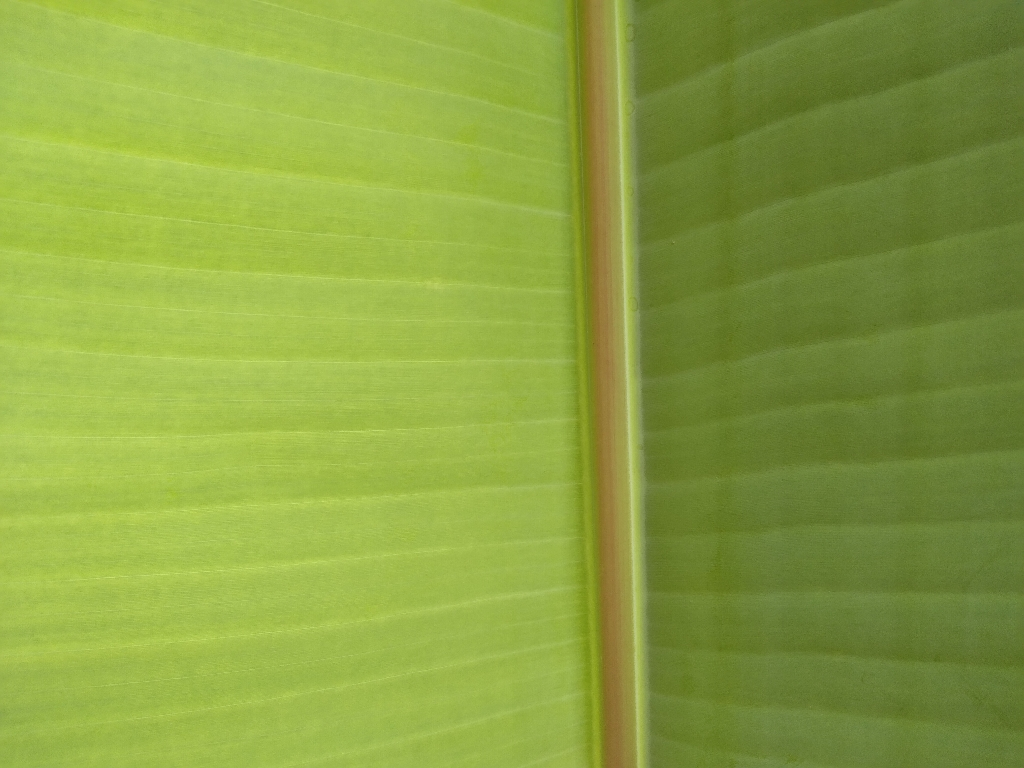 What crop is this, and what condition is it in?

banana, healthy
